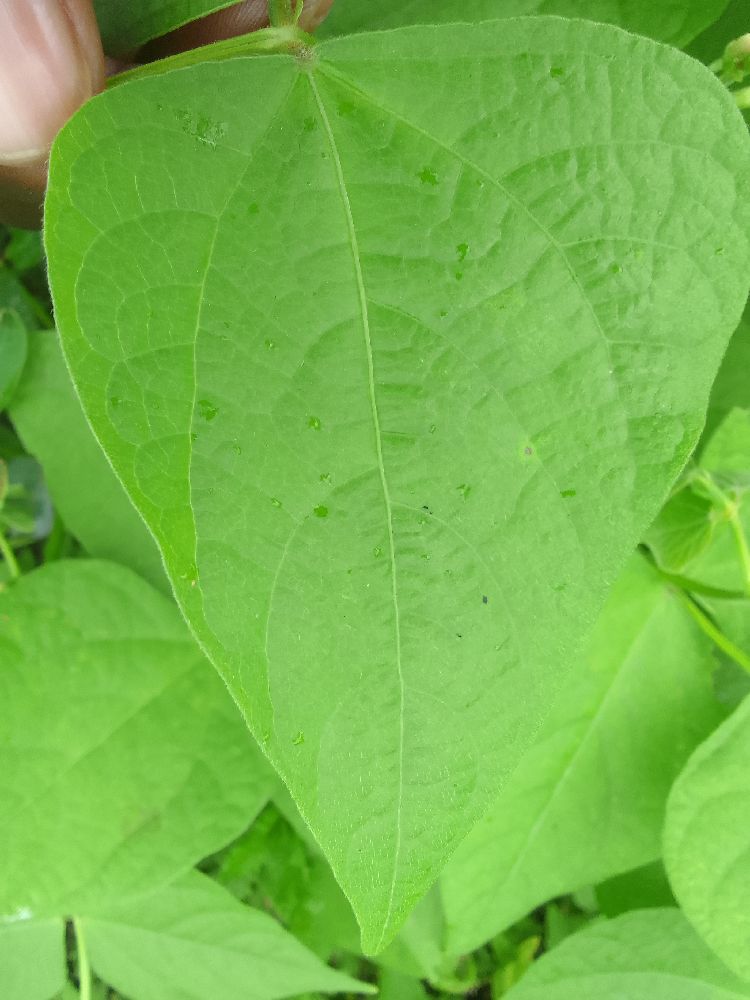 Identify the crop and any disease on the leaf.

common bean, healthy
